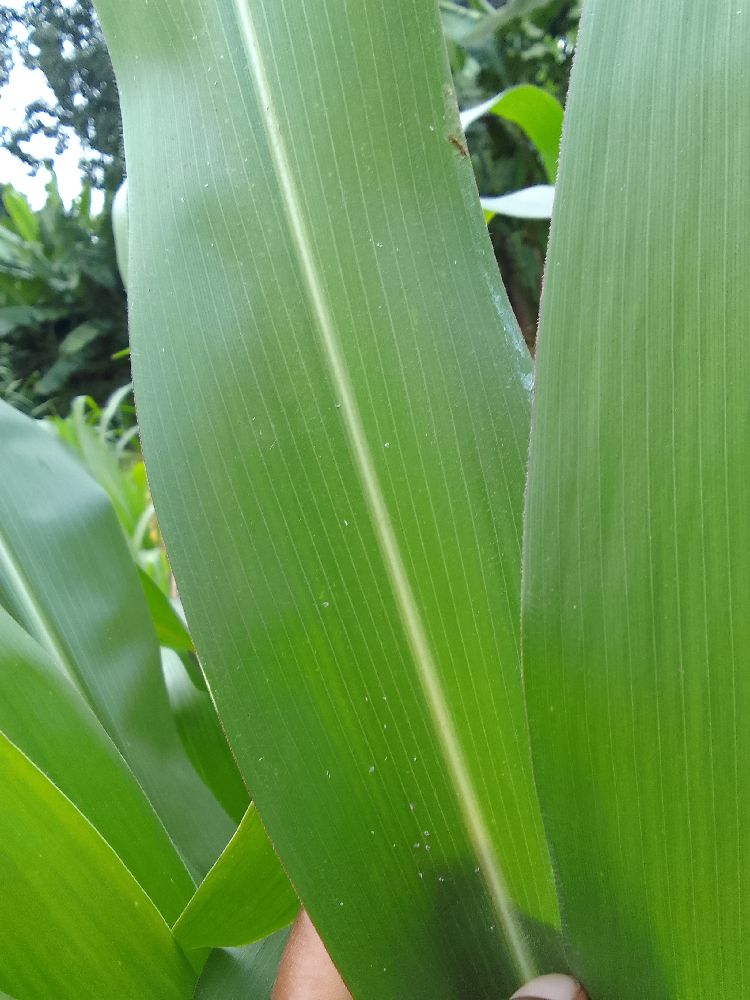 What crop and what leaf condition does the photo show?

maize, healthy
